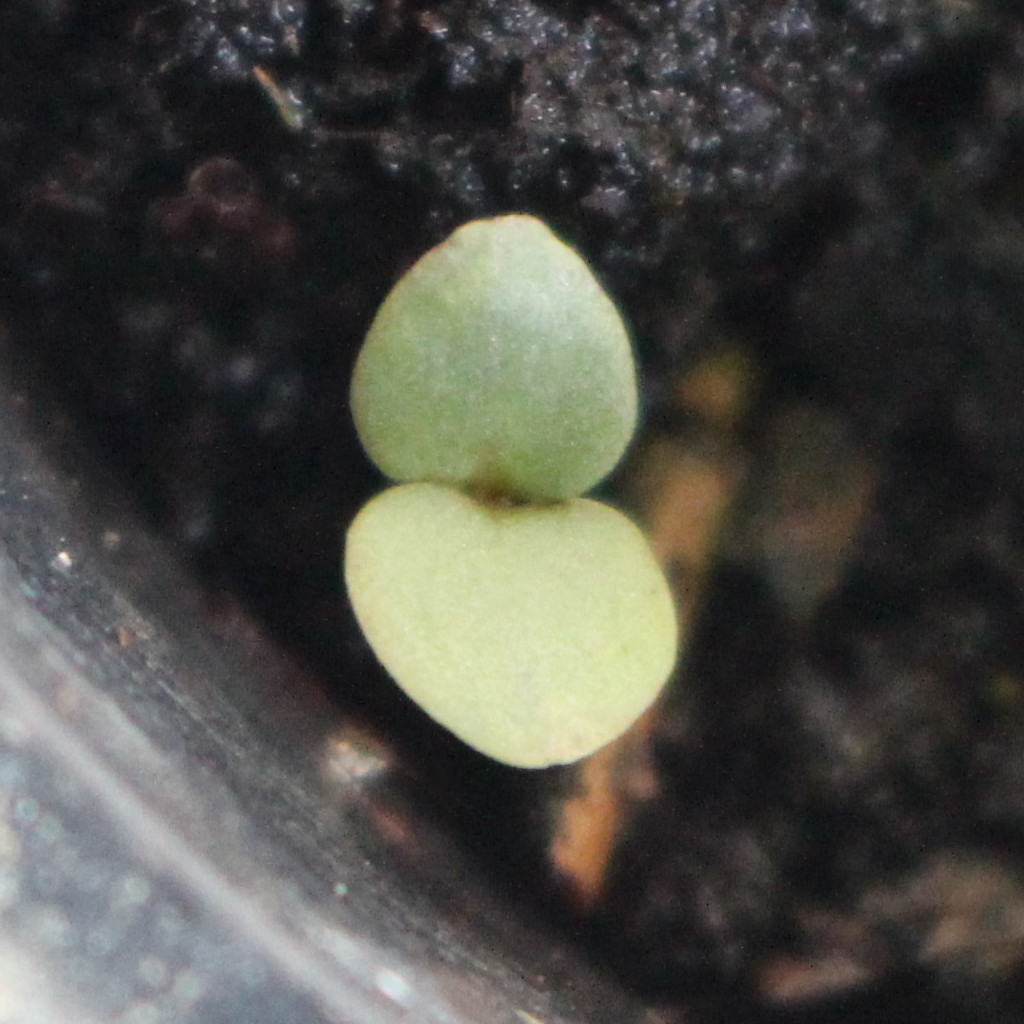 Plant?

Veronica persica
